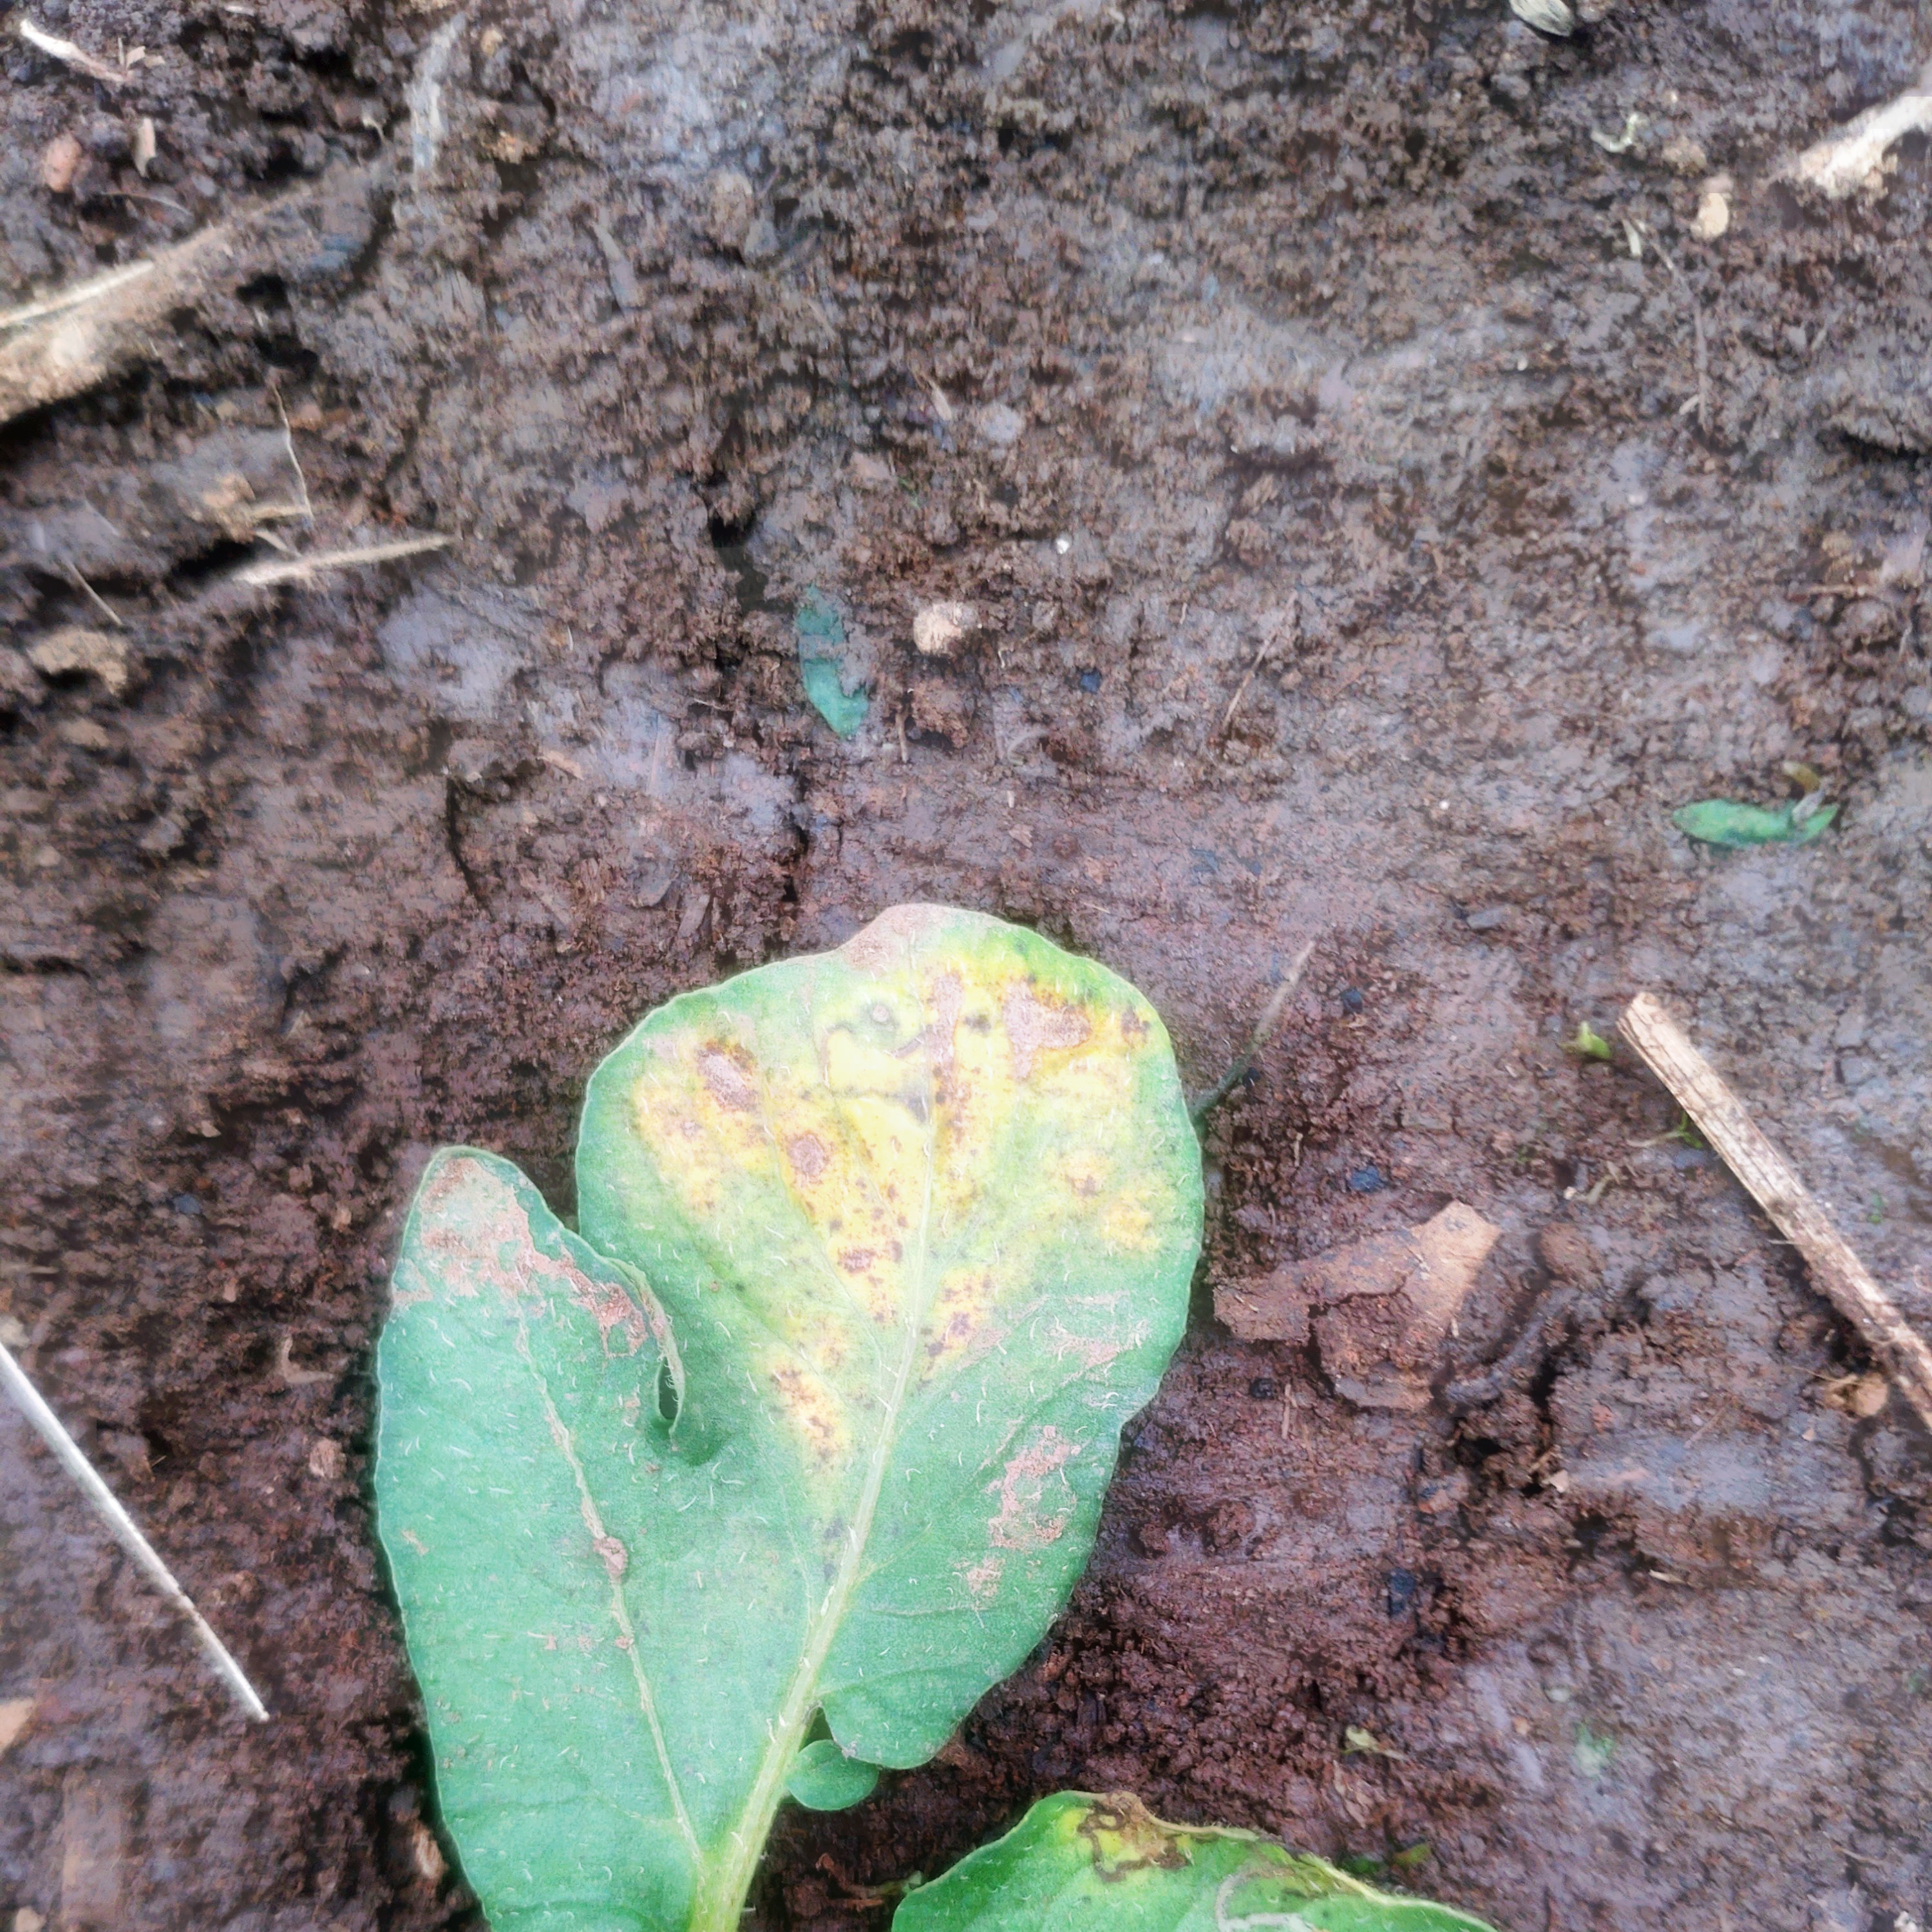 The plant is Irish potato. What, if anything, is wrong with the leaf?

late blight
